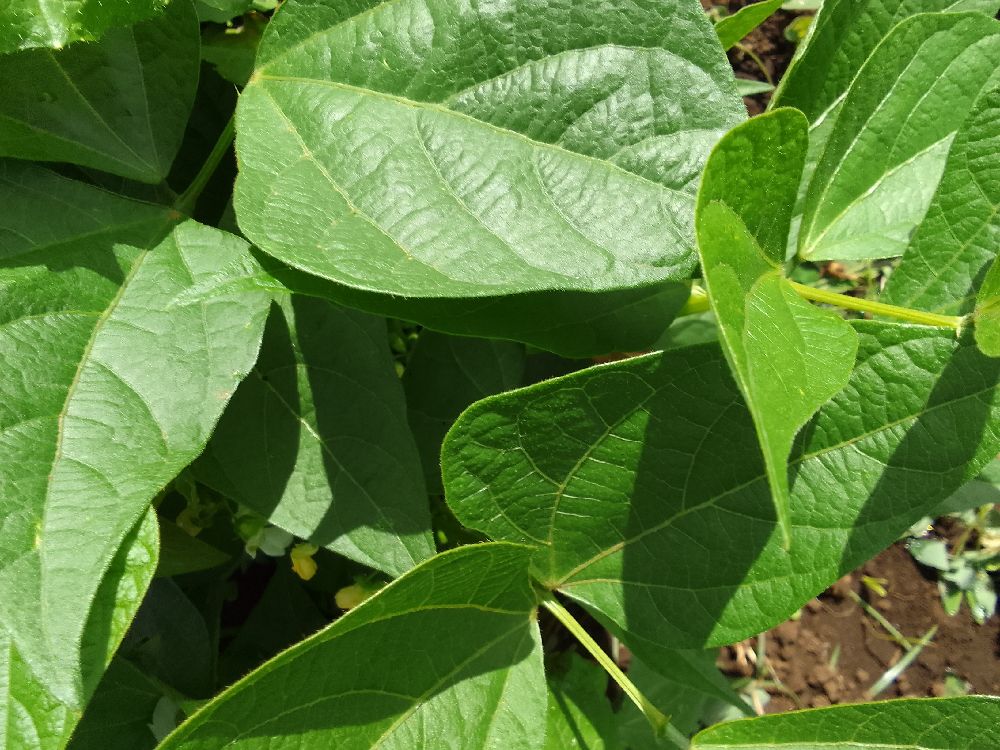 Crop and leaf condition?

common bean, healthy
